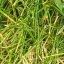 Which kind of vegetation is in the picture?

grass
